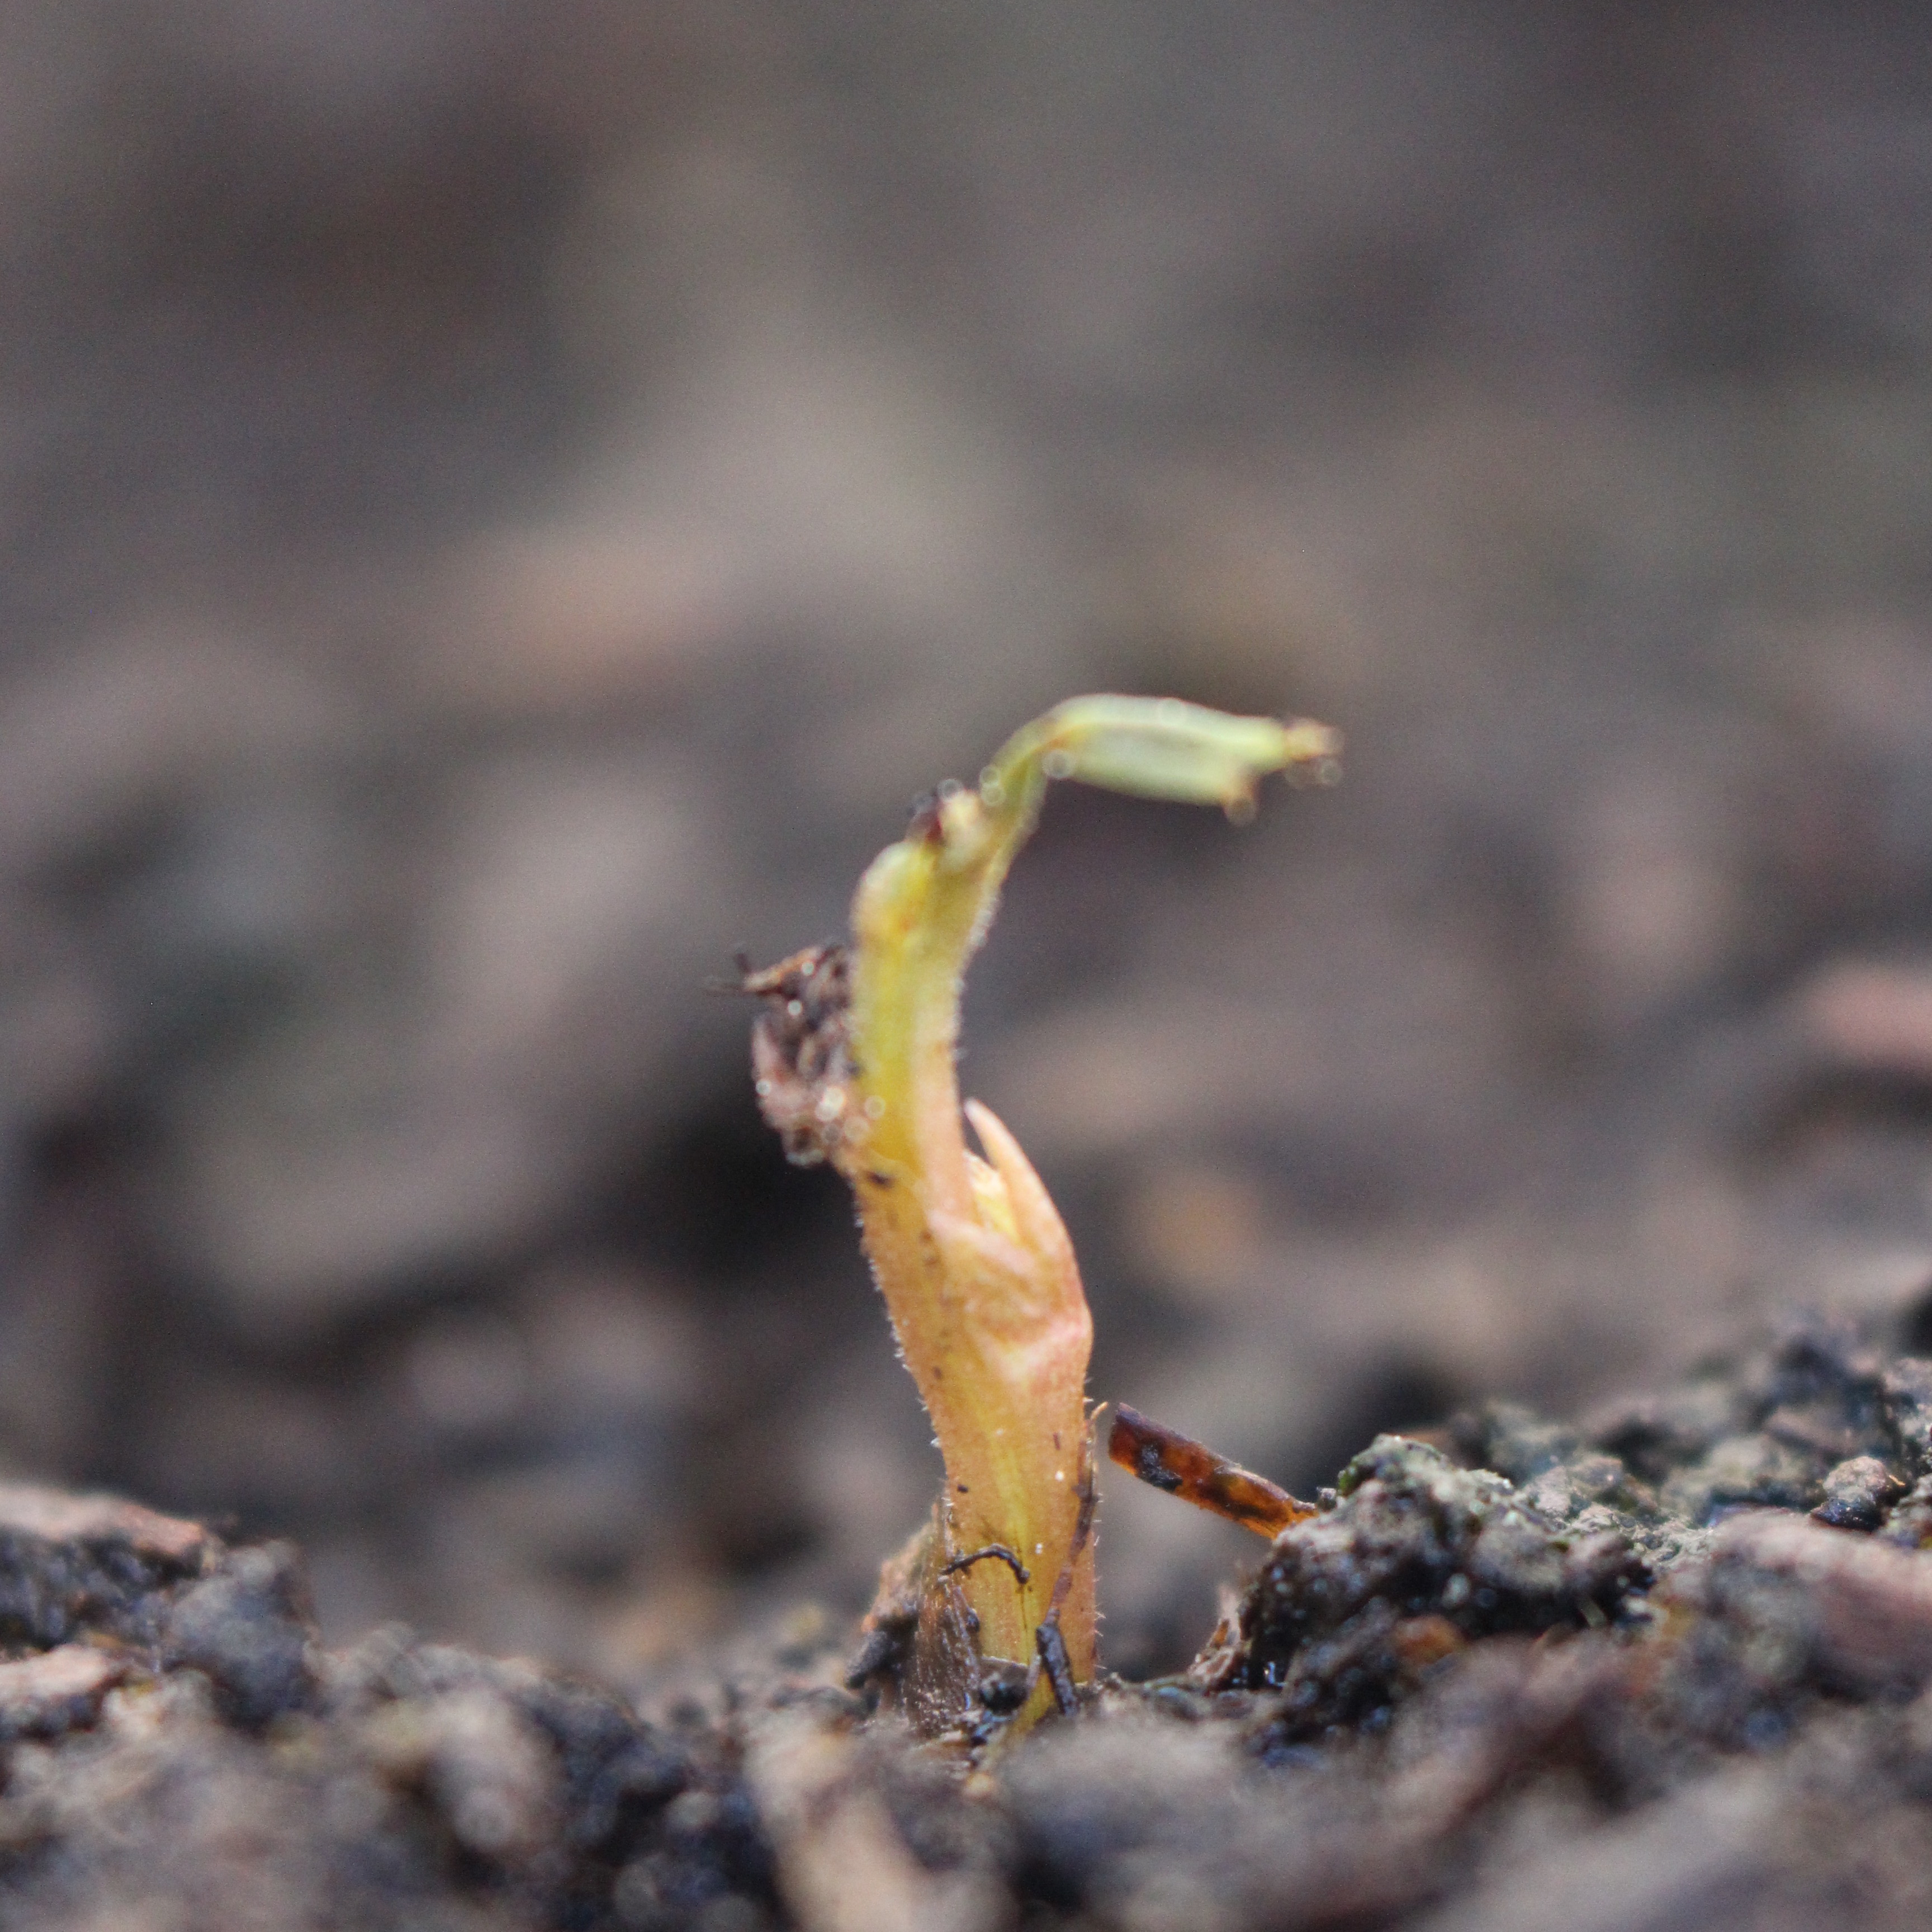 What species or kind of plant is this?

Vicia sativa
